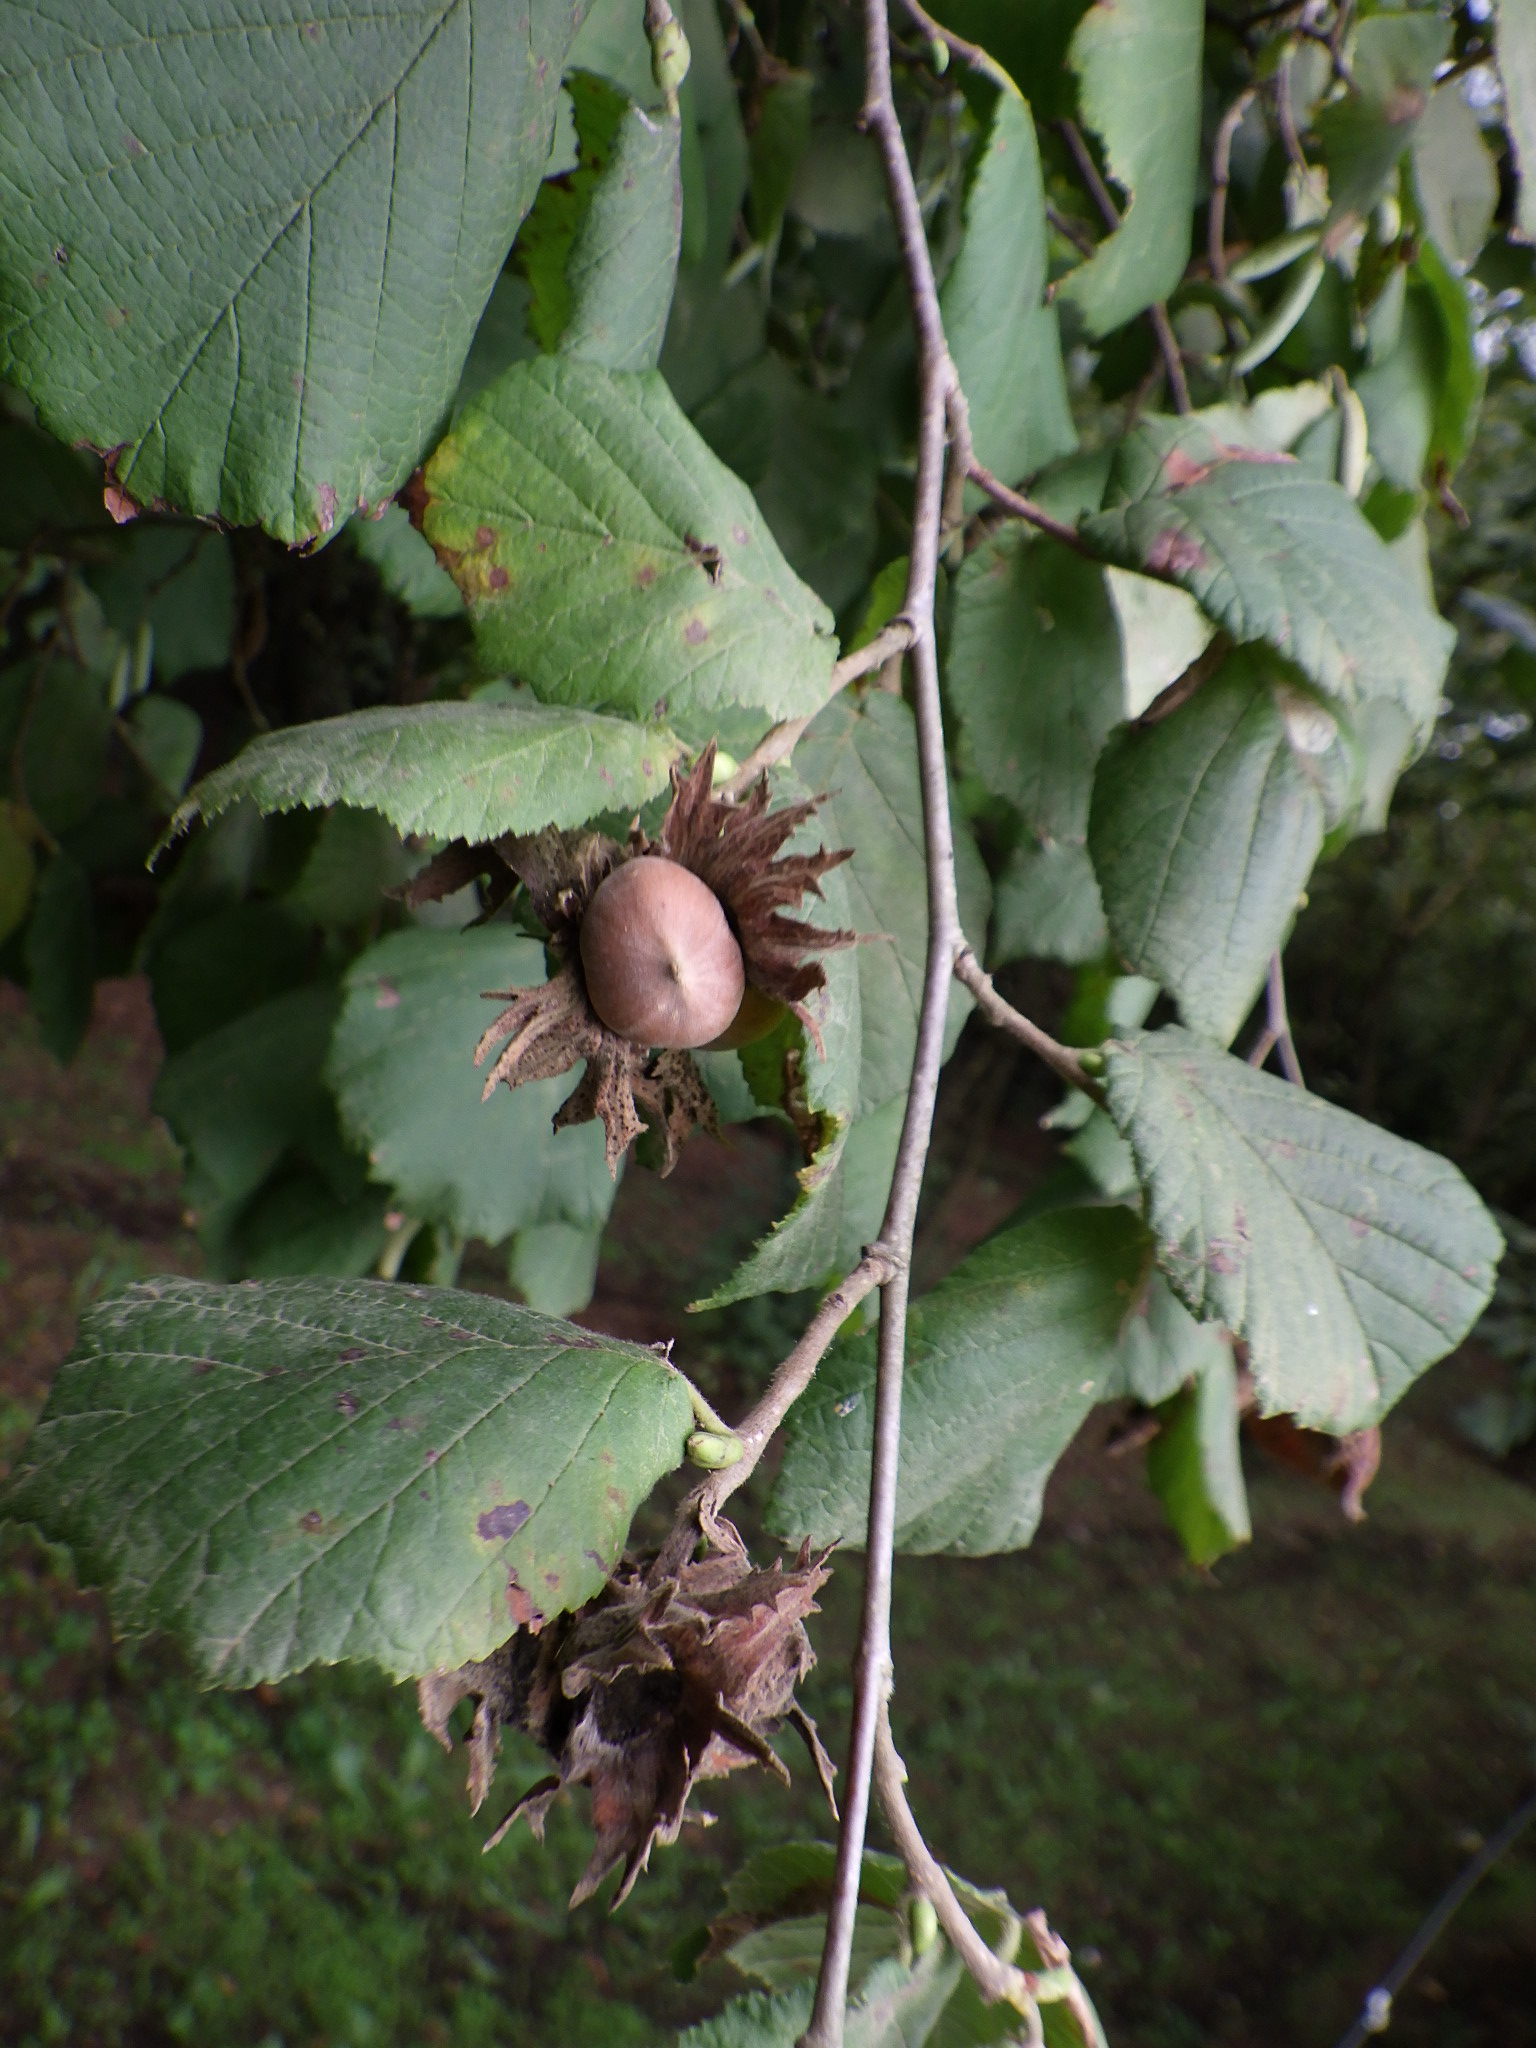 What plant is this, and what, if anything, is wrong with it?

hazel, bacterial spot
